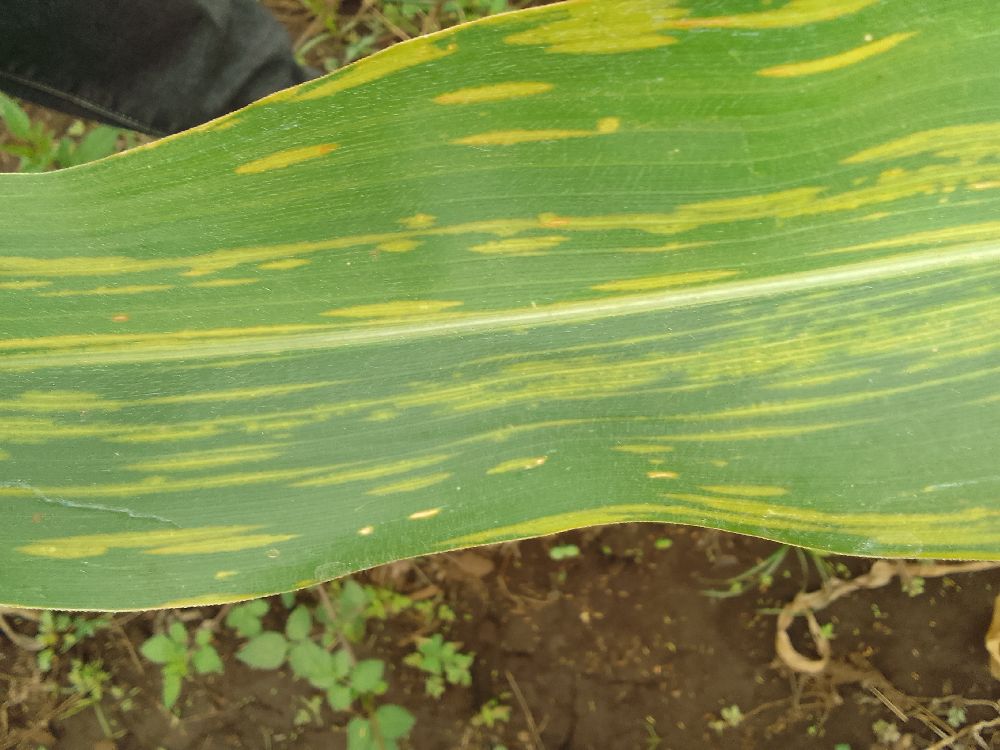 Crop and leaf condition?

maize, maize lethal necrosis
